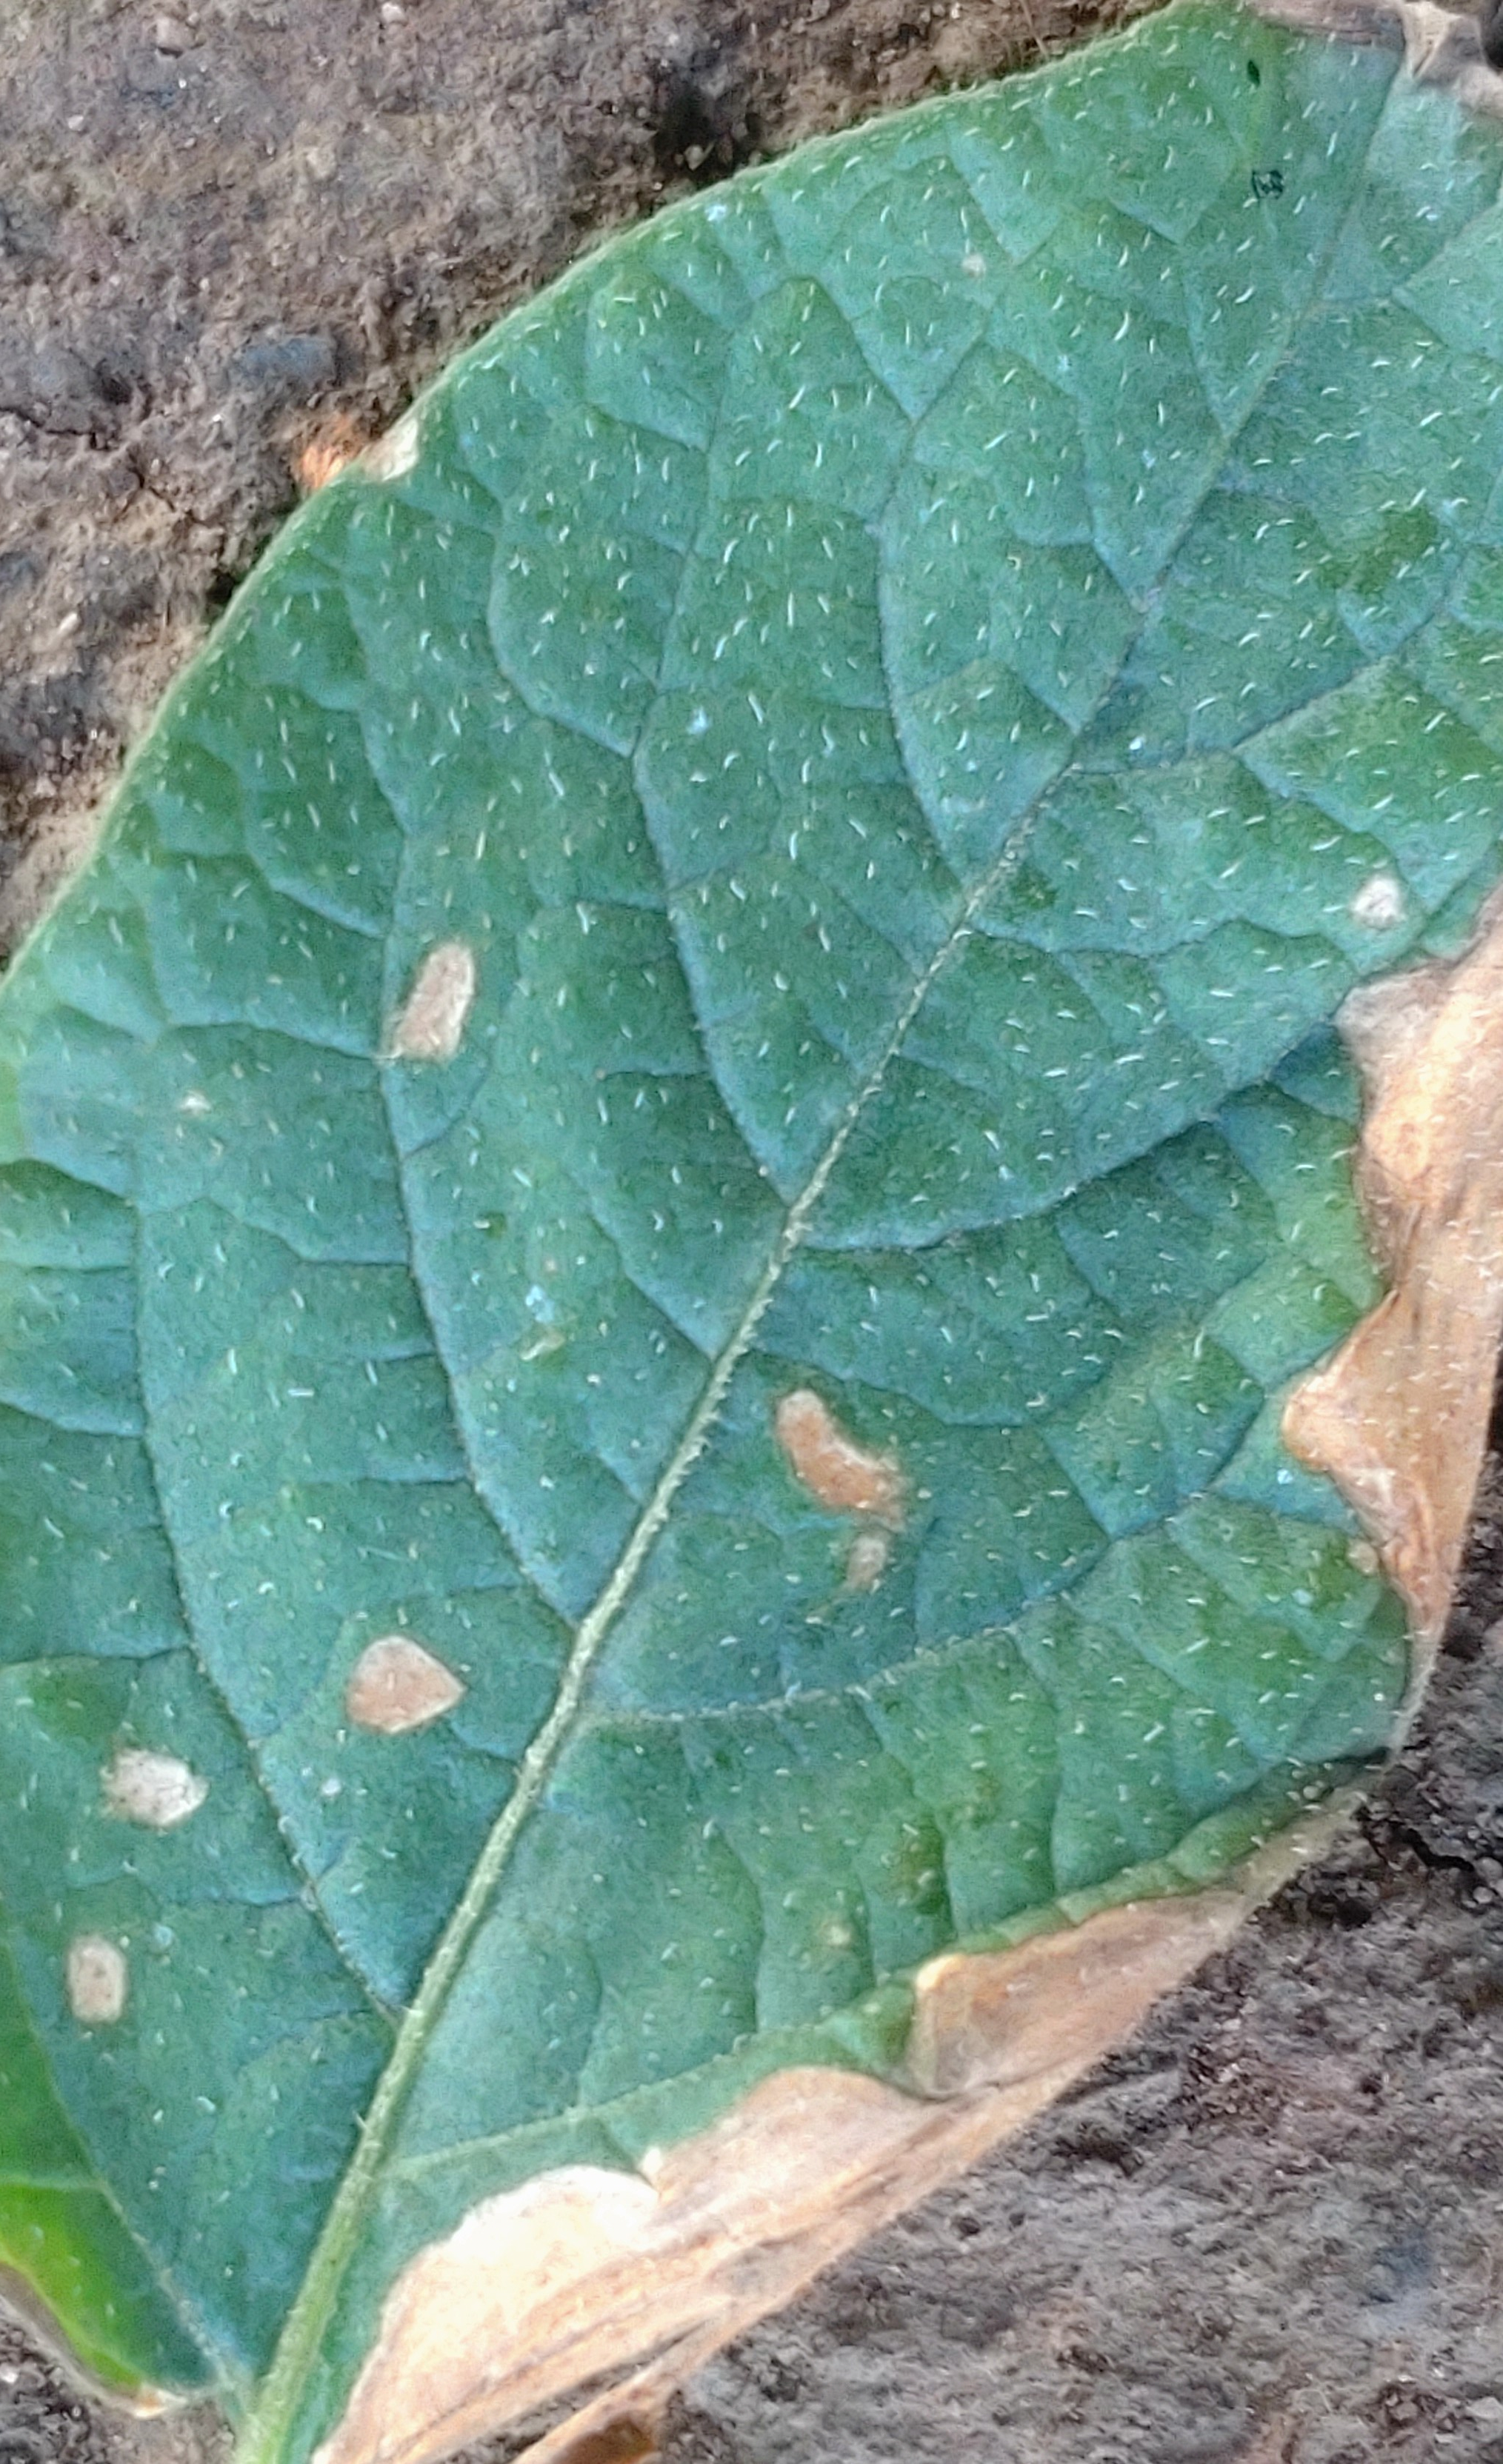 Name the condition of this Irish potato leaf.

early blight
